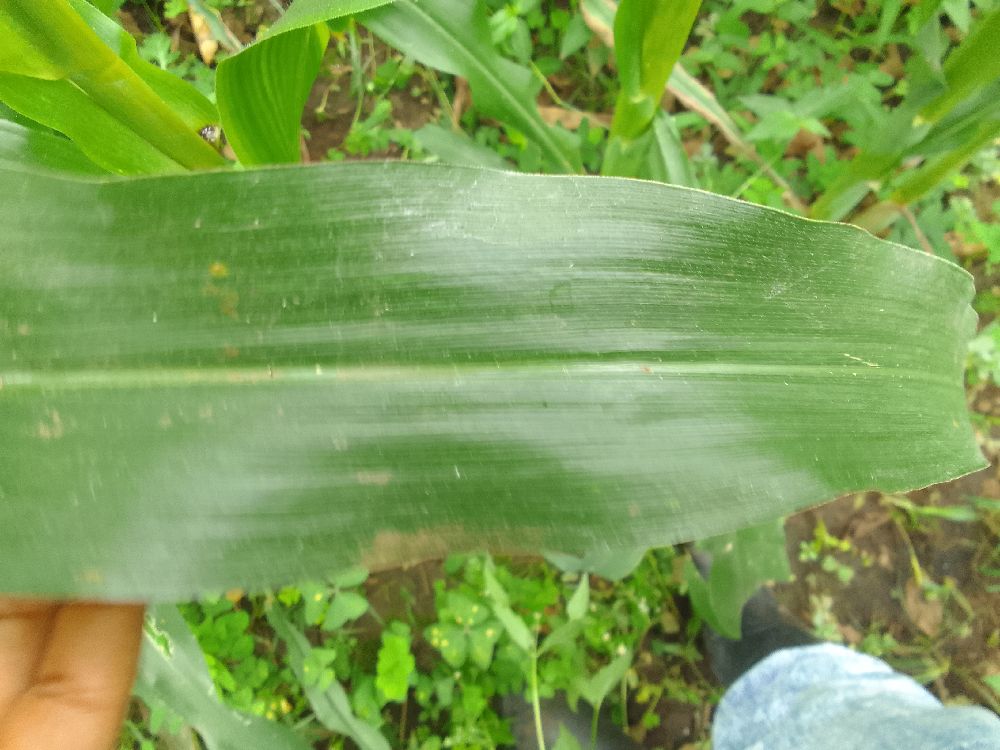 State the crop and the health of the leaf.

maize, healthy
